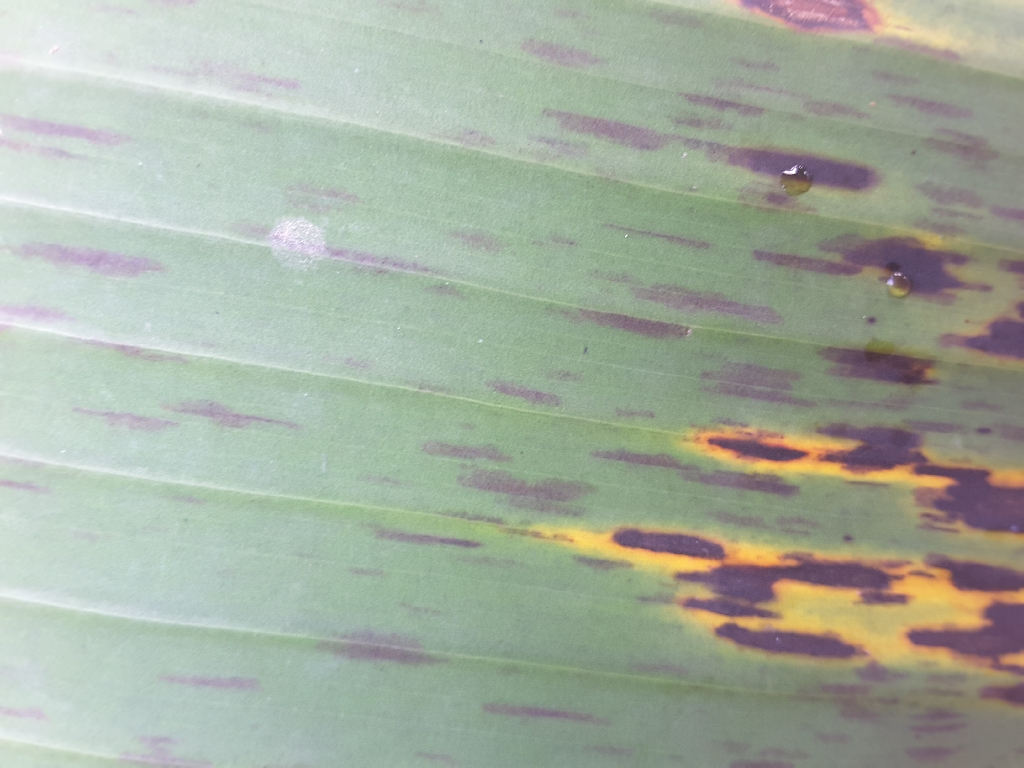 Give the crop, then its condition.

banana, black sigatoka
